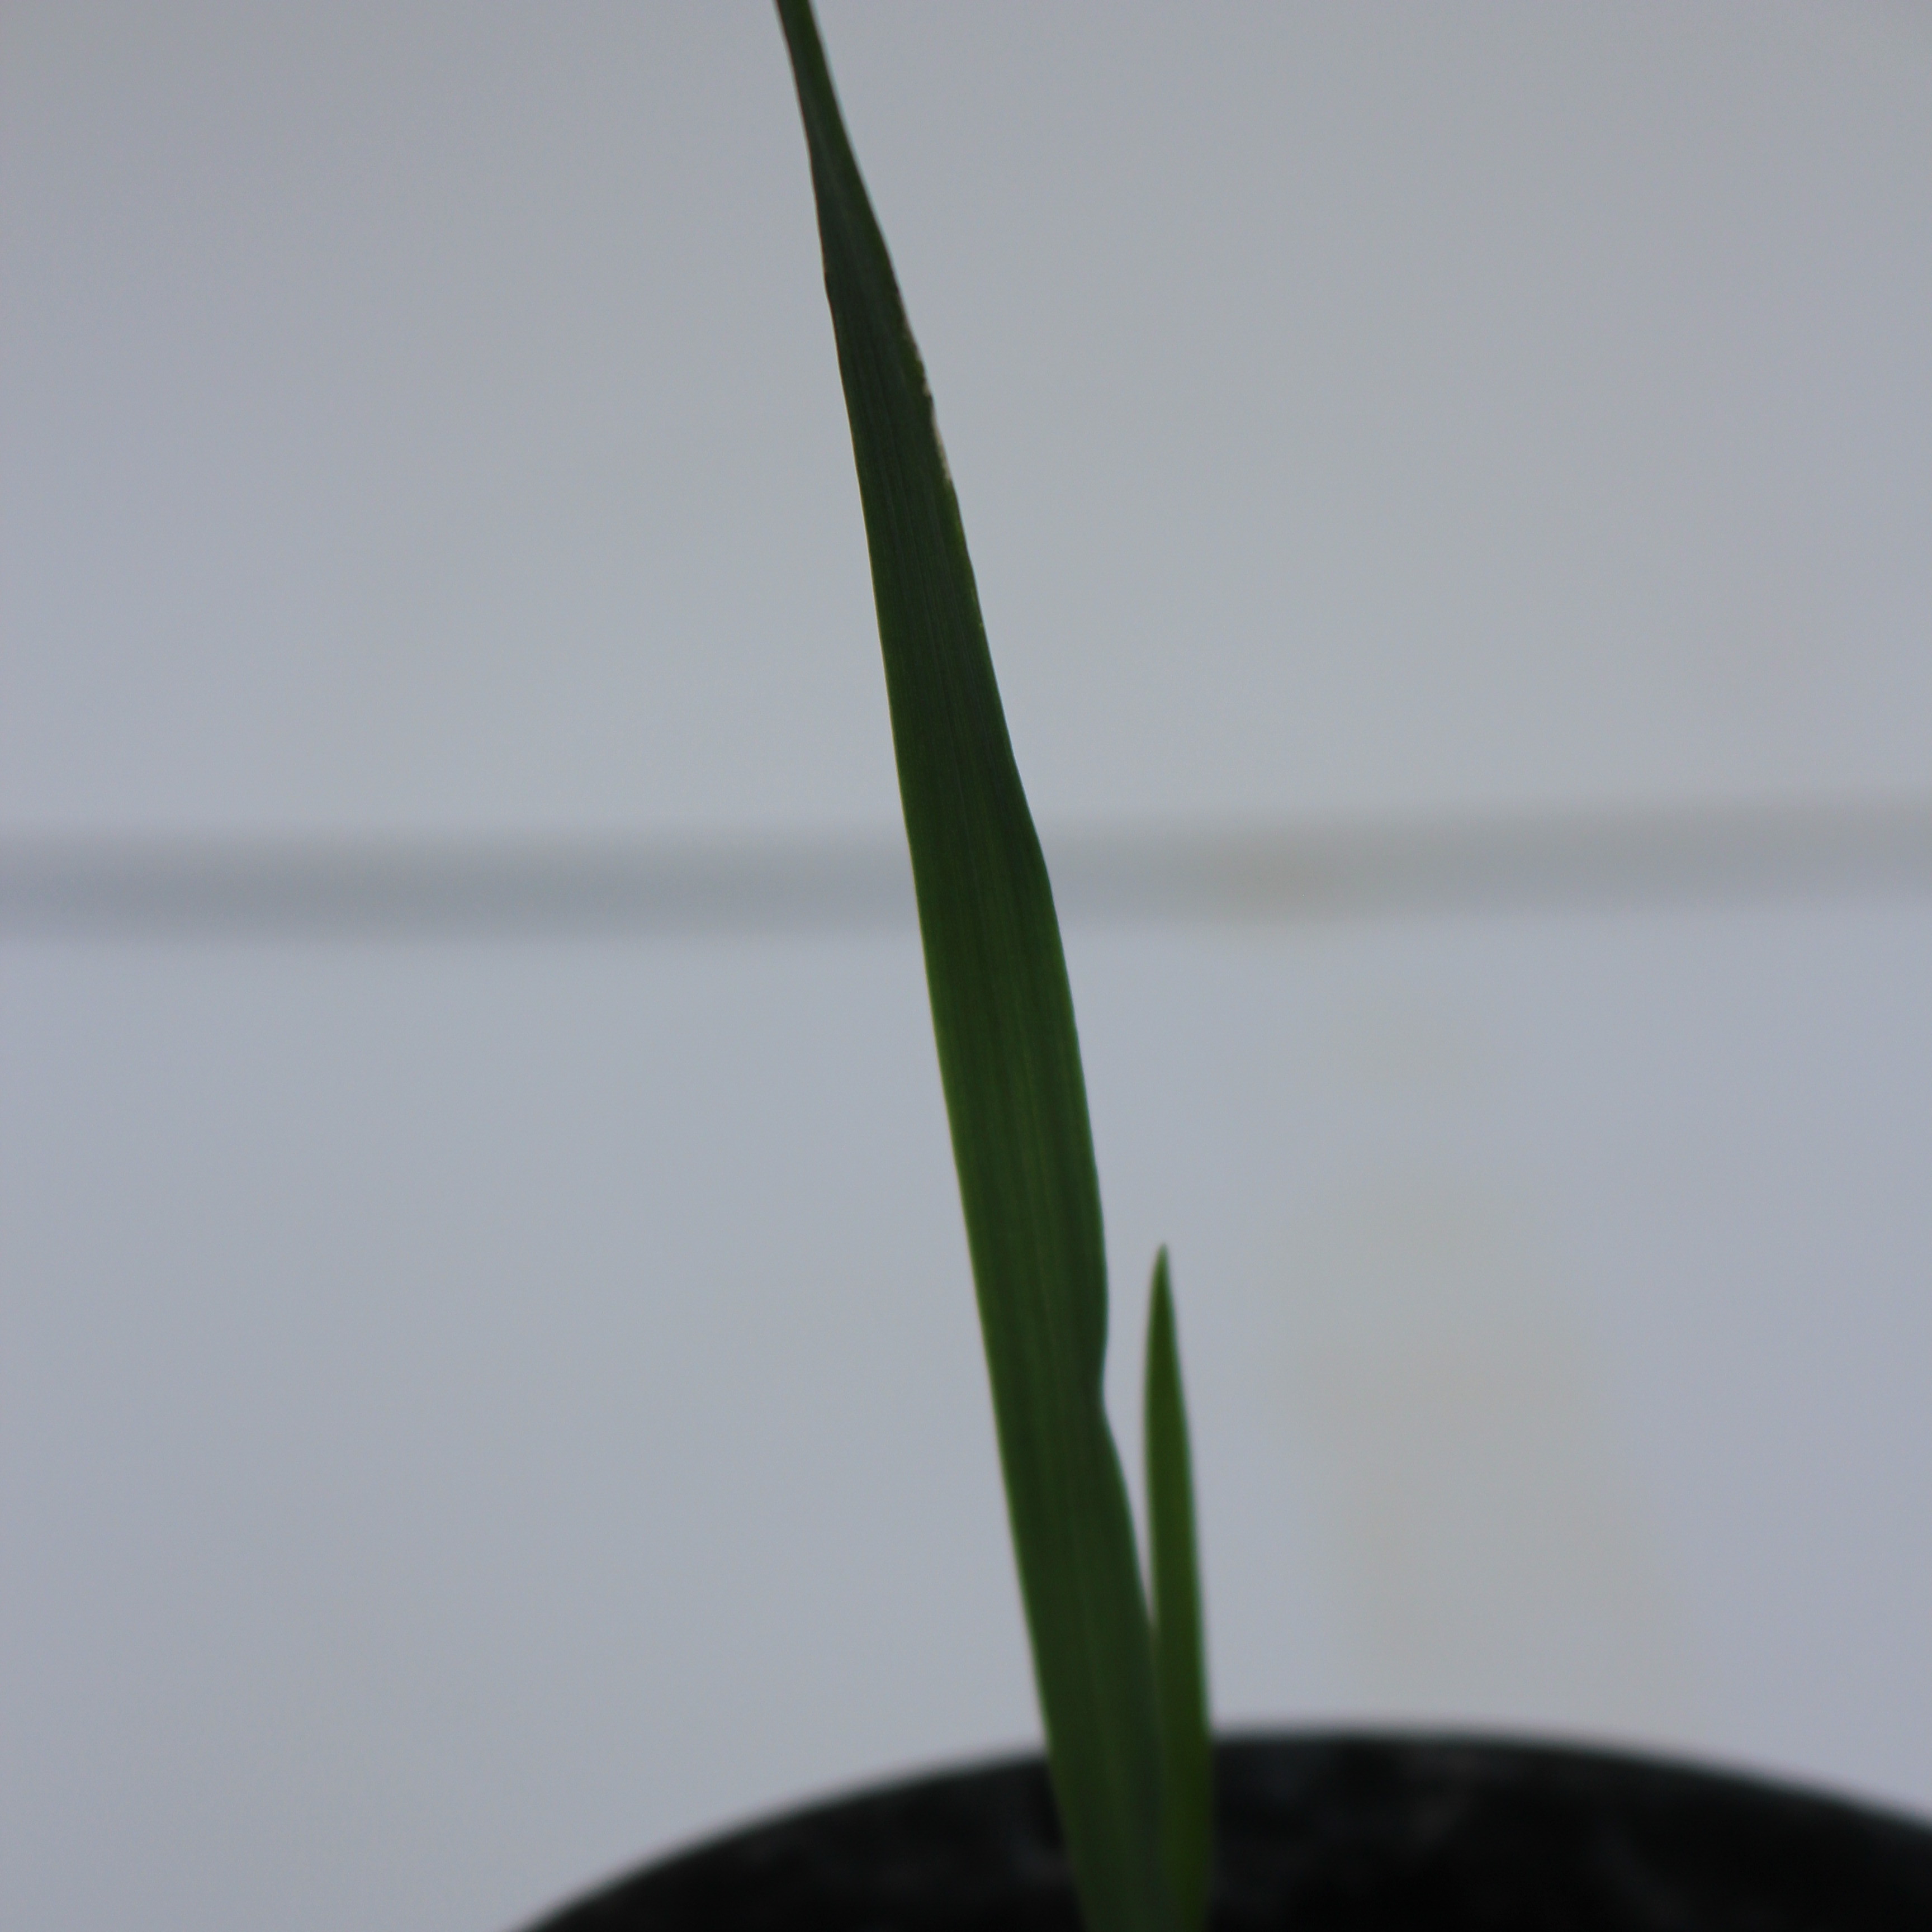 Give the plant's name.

Avena sterilis
